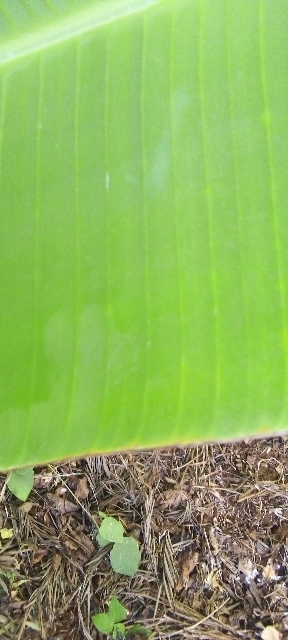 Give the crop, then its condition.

banana, healthy
